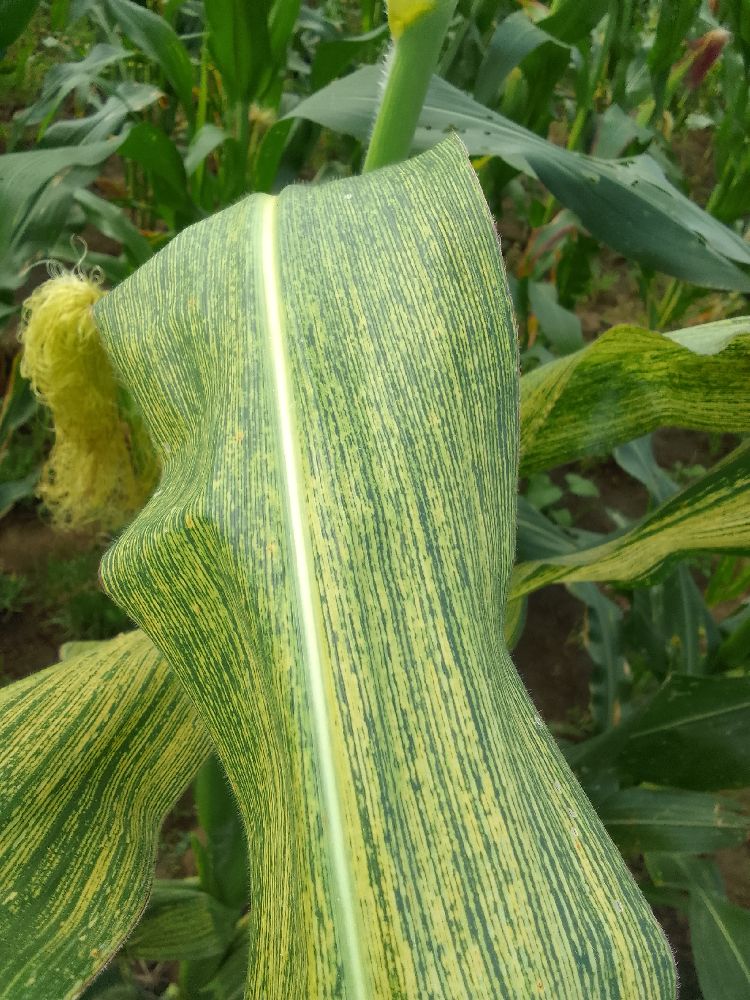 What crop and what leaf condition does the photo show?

maize, maize streak virus
